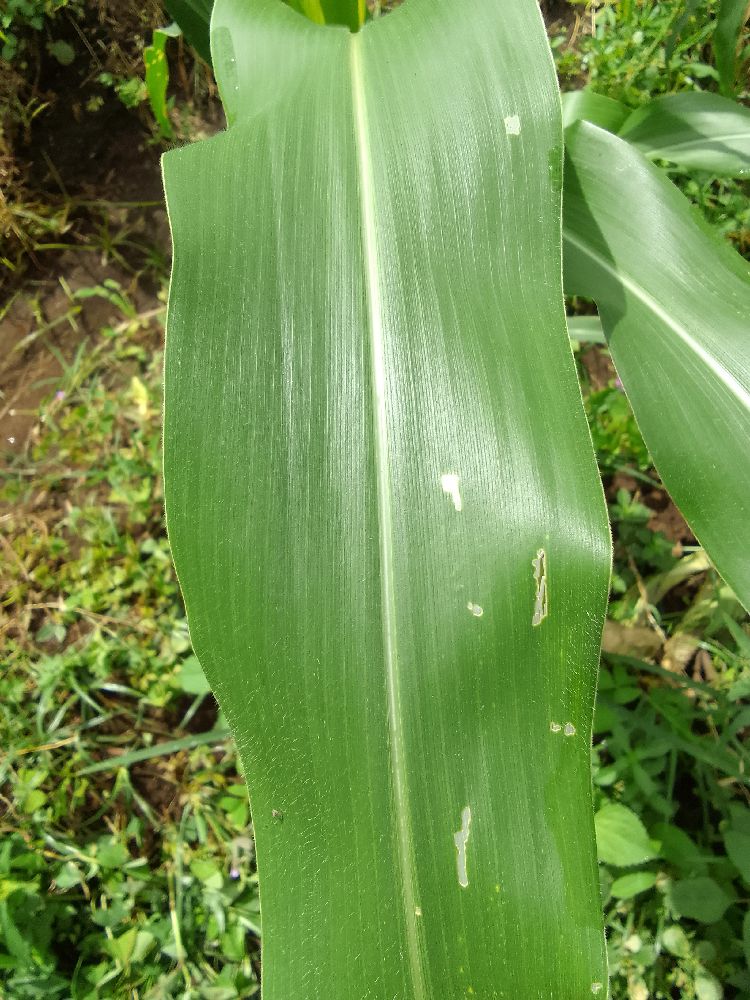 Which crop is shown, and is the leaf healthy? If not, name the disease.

maize, healthy
